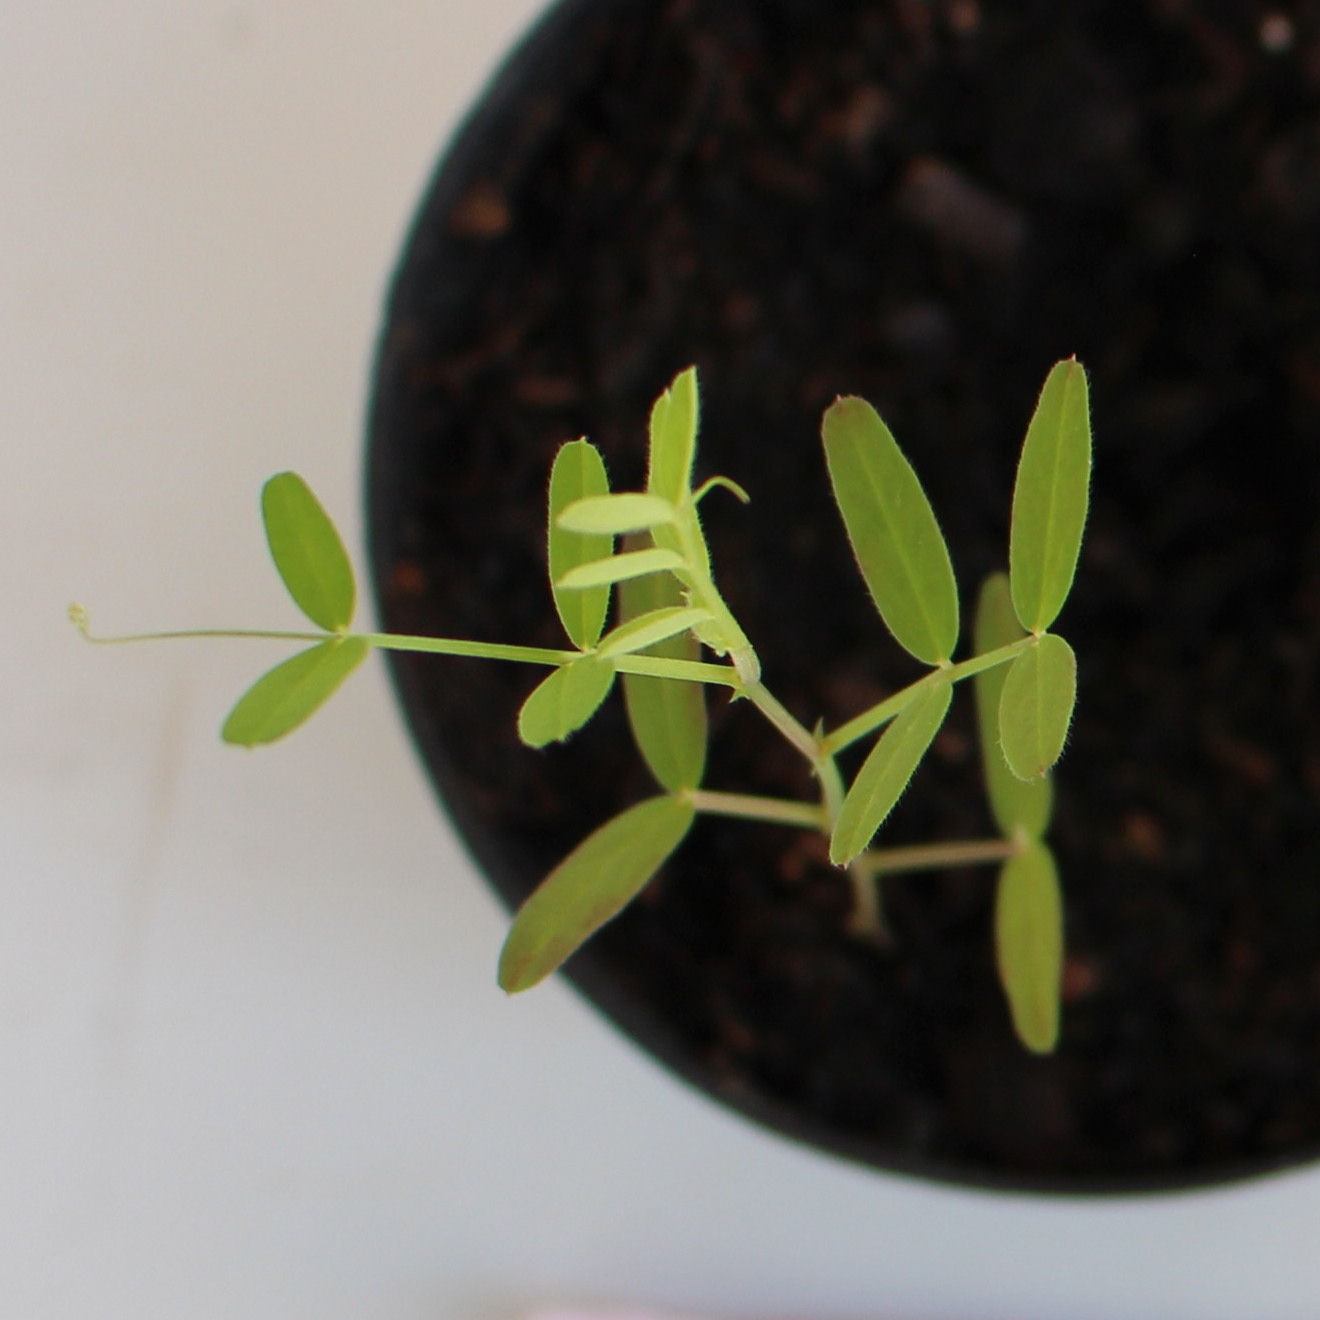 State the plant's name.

Vicia sativa
